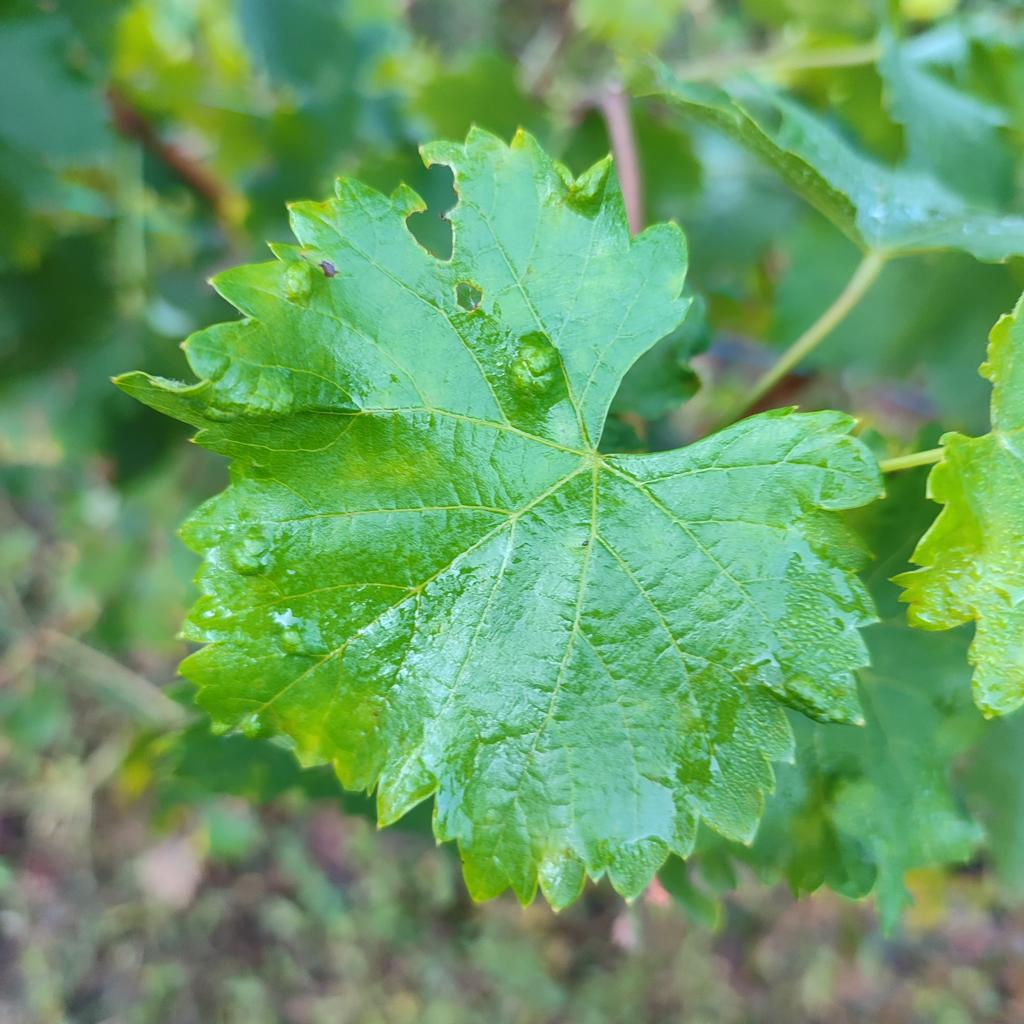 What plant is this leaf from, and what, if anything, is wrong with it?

grapevine, erineum mite
